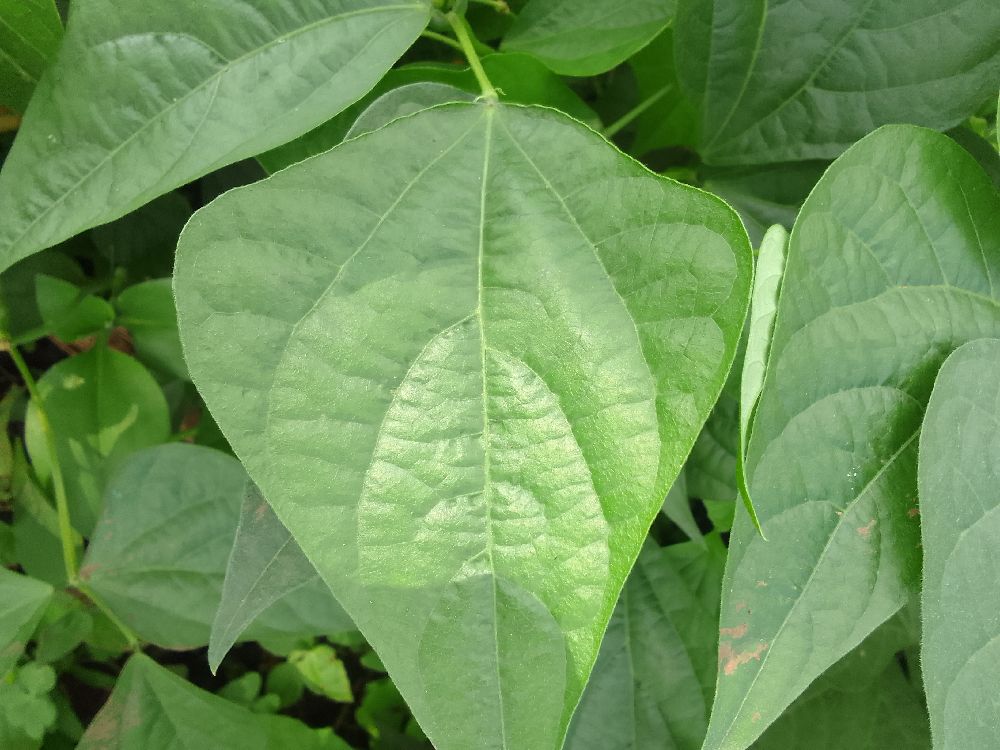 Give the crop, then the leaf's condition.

common bean, healthy
